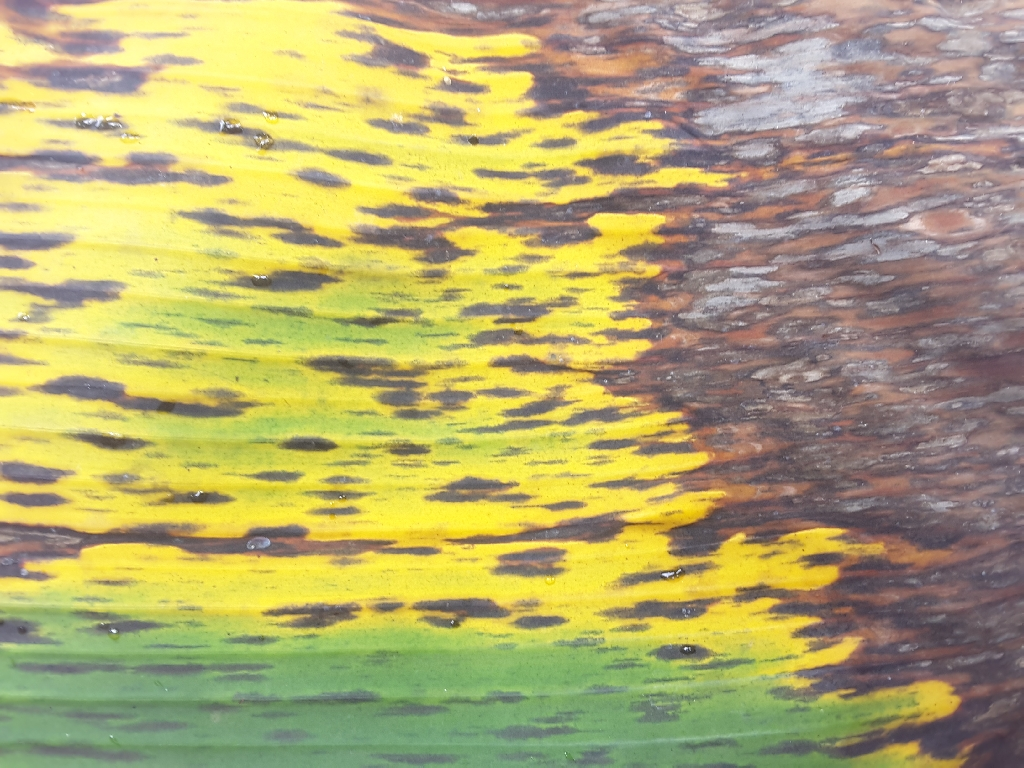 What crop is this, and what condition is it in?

banana, black sigatoka
